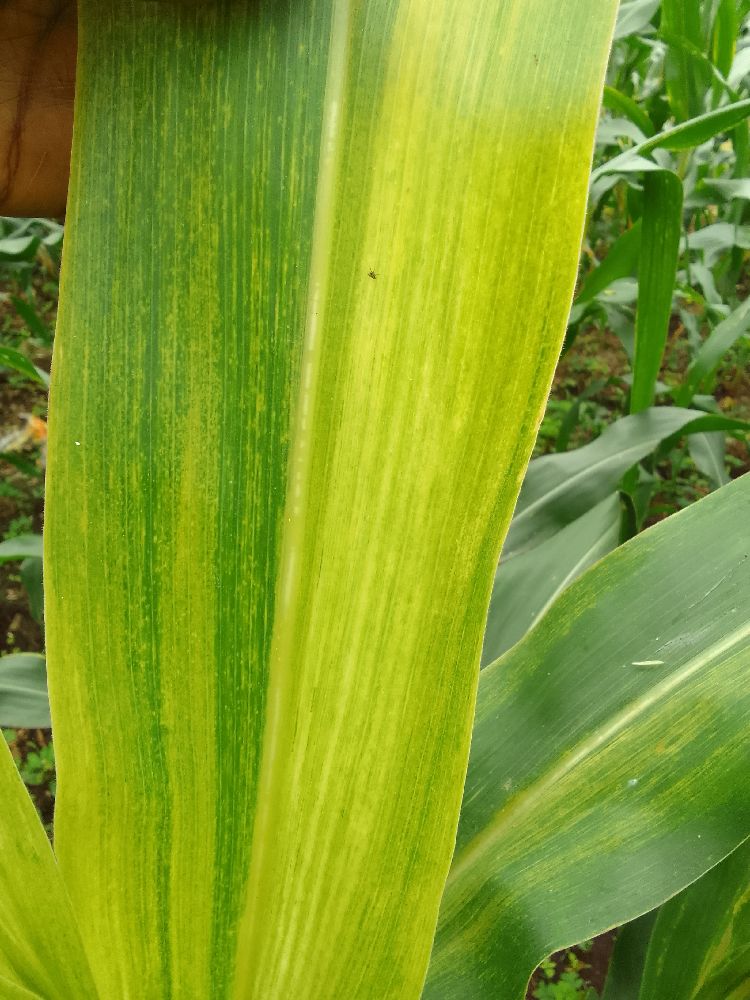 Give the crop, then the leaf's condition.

maize, maize lethal necrosis
